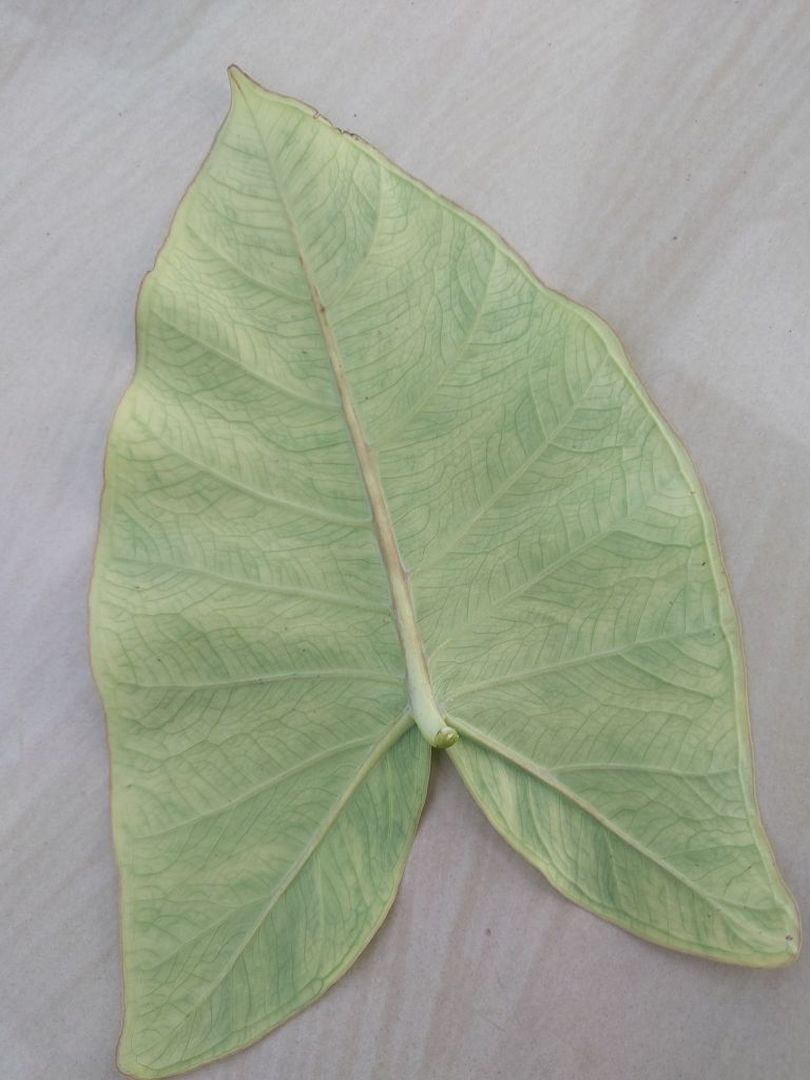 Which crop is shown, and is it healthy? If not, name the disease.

taro, mosaic
